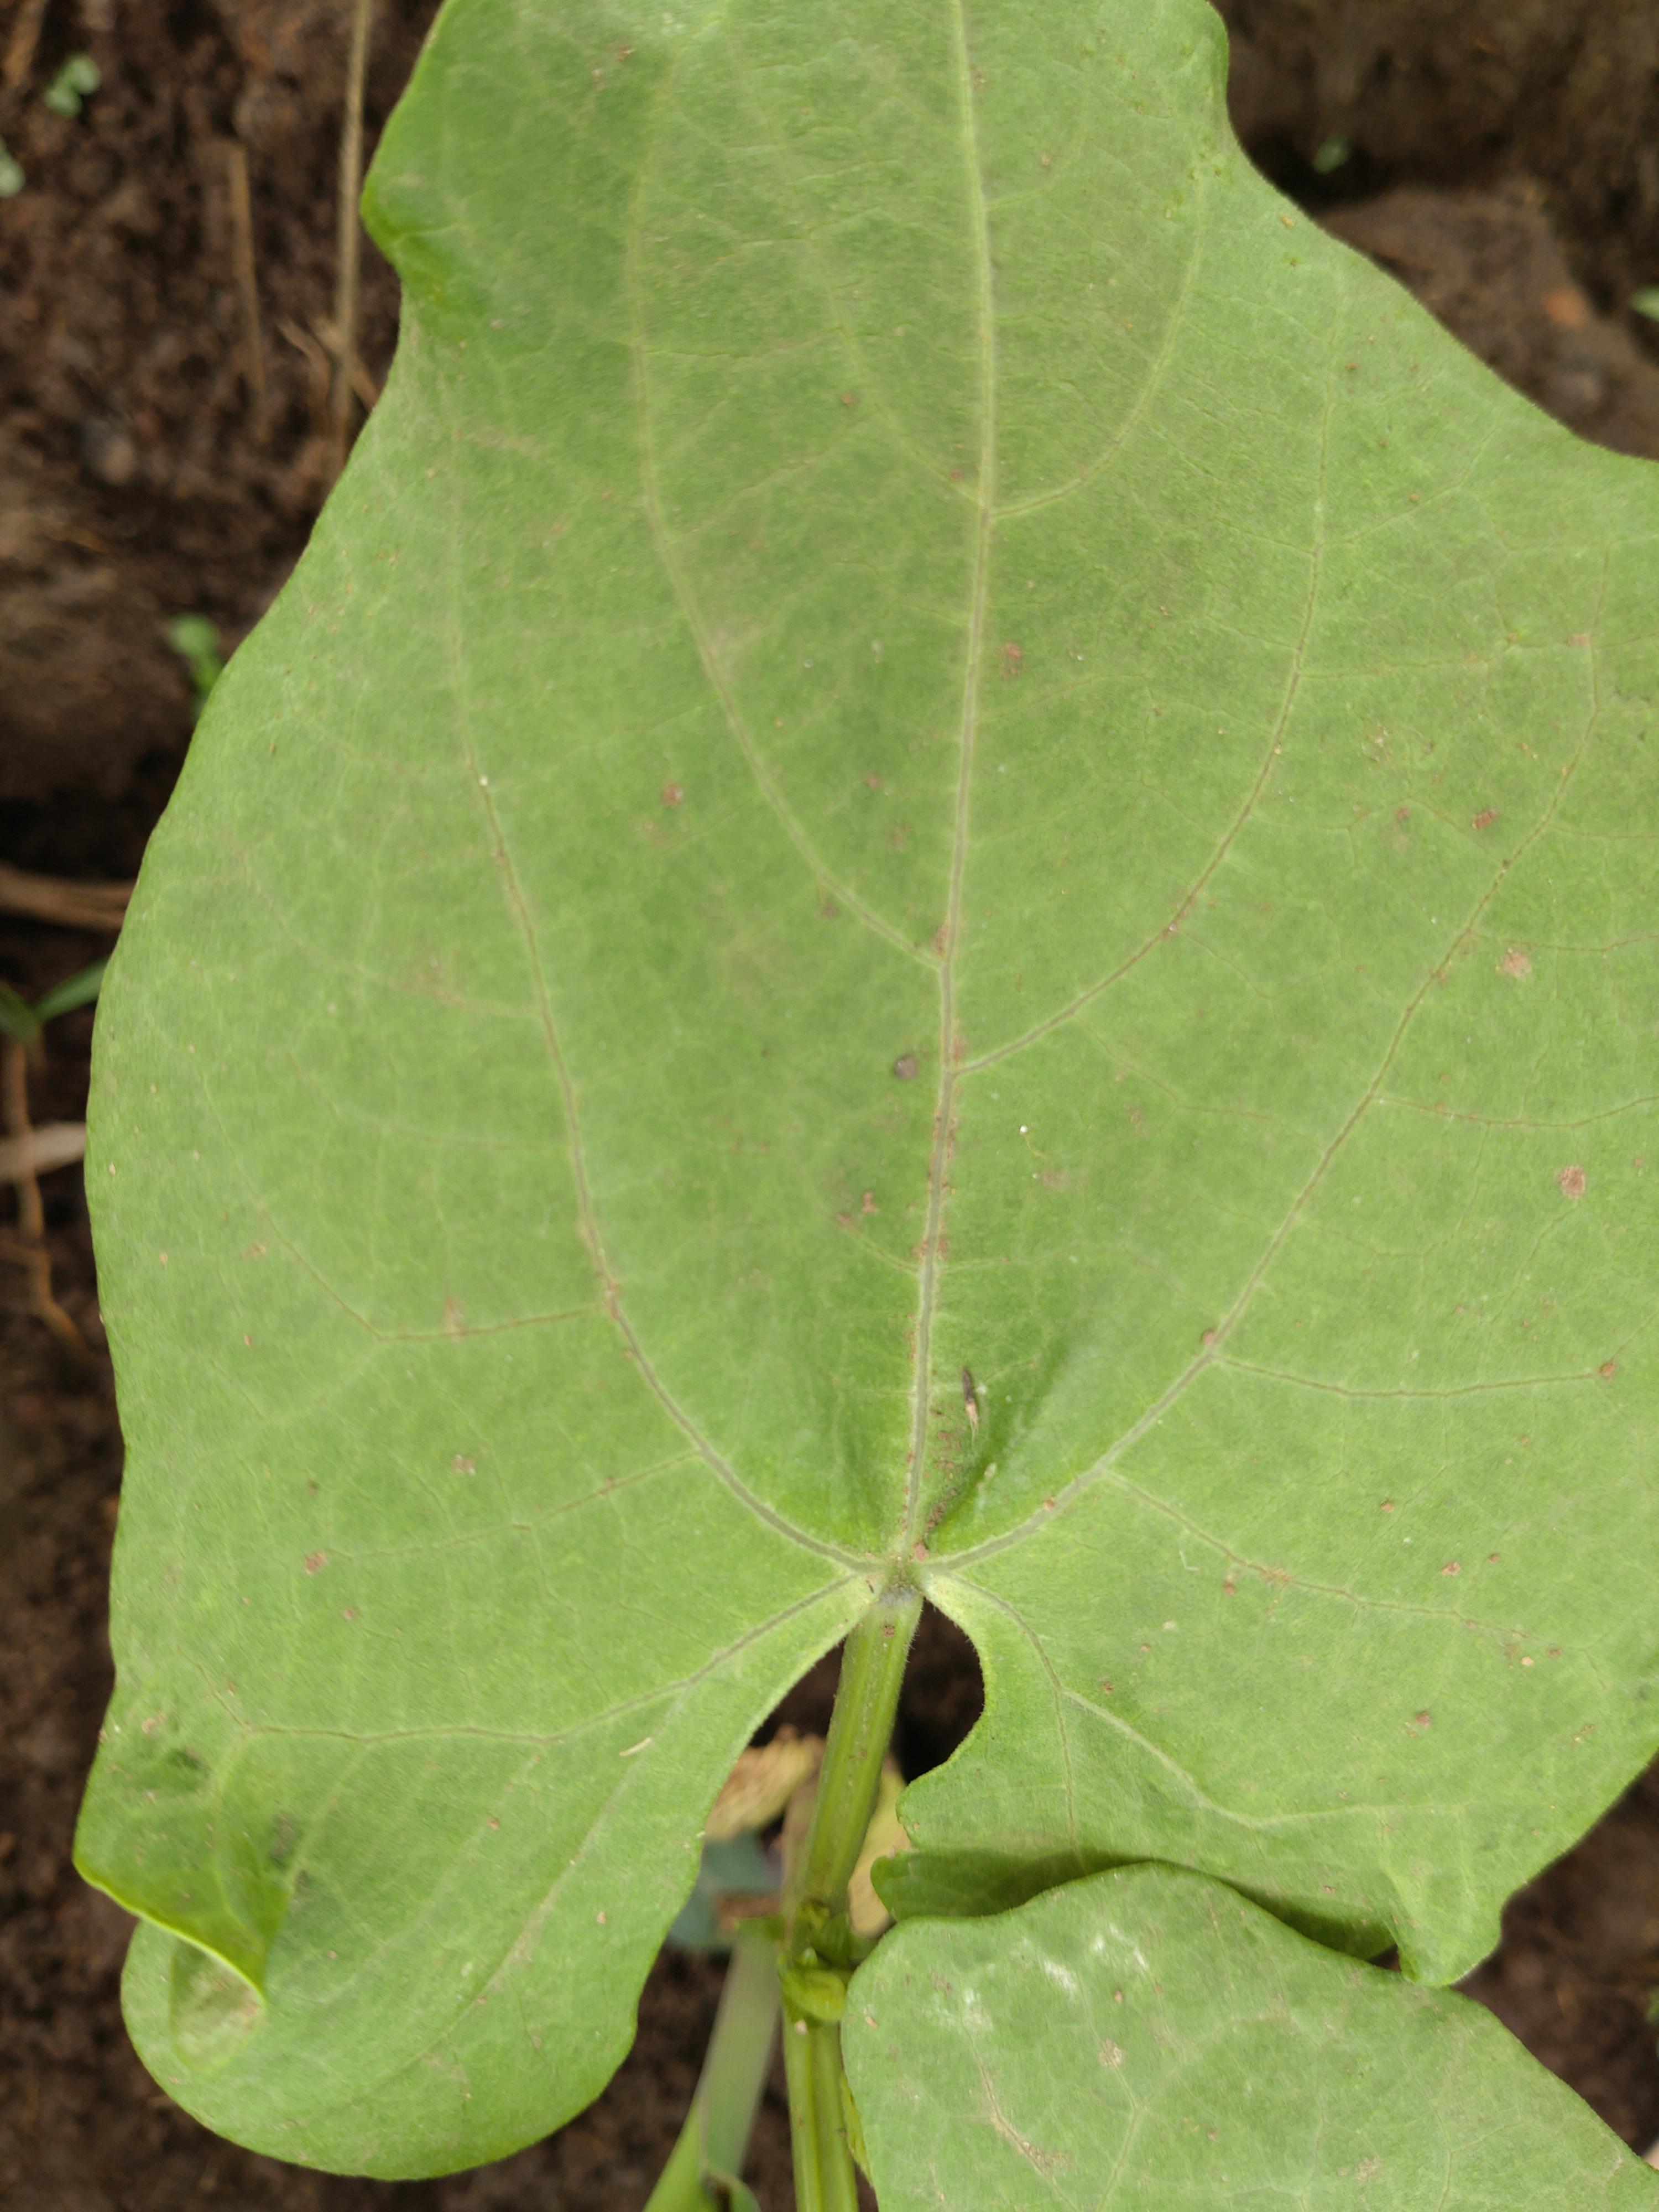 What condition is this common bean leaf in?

healthy
